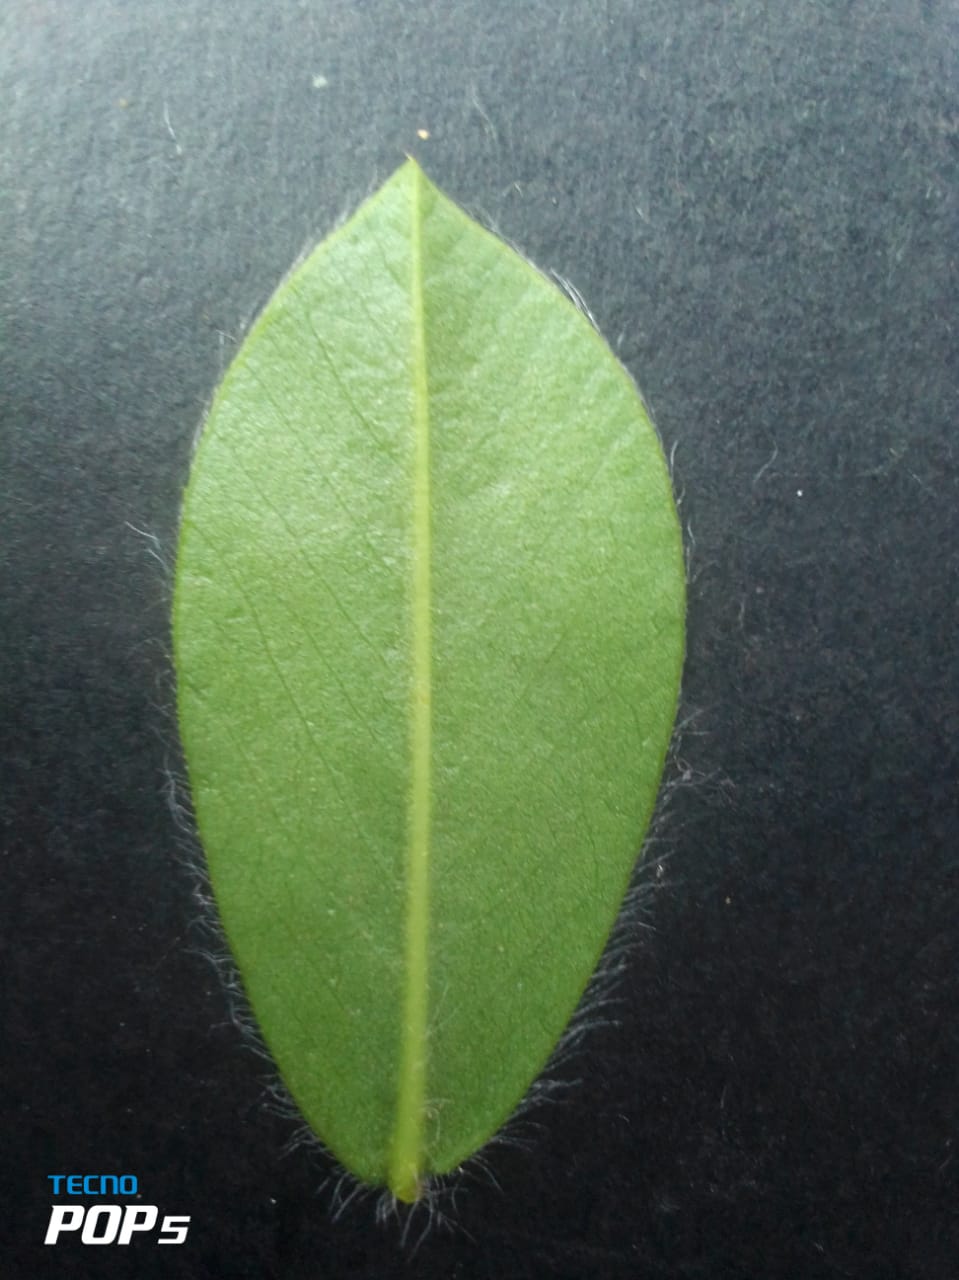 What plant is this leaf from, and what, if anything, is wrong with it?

peanut, healthy leaves
